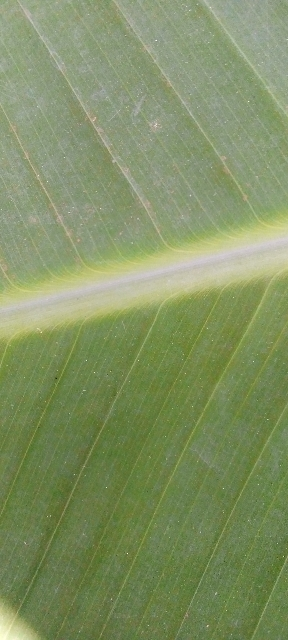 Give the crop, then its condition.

banana, healthy
